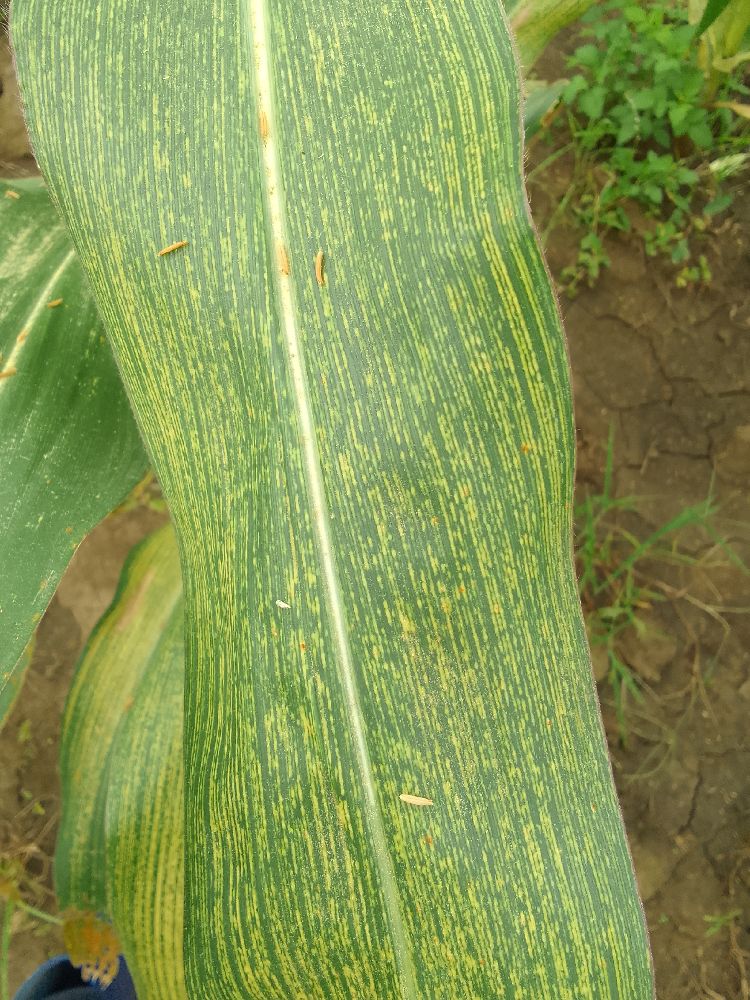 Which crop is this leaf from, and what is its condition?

maize, maize streak virus
